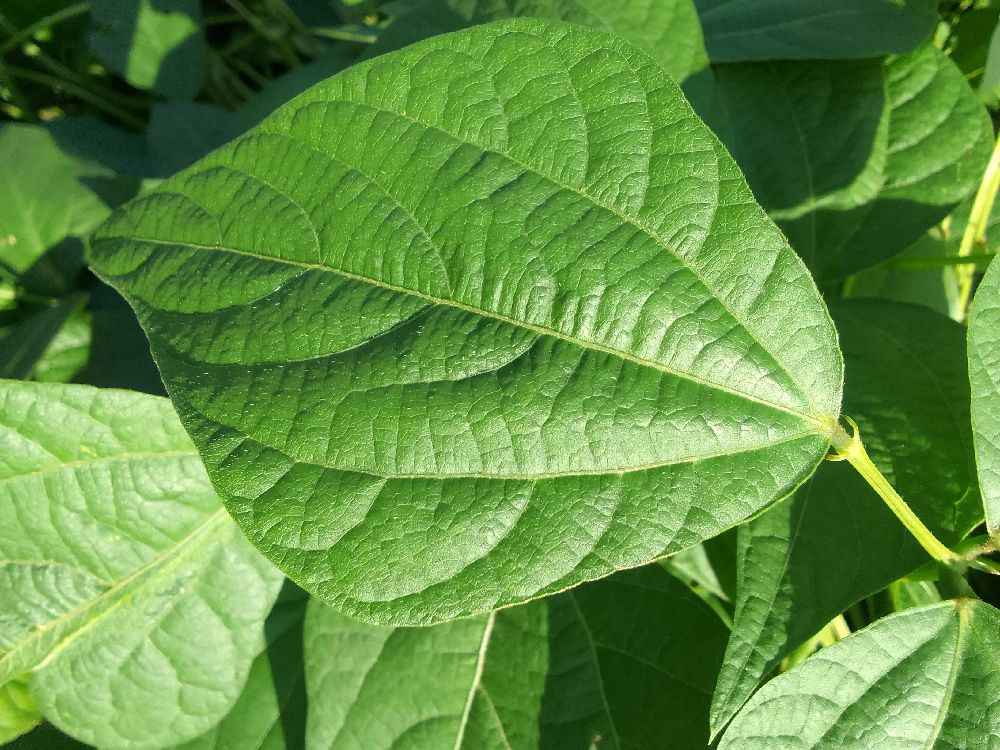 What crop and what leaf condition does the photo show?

common bean, healthy
